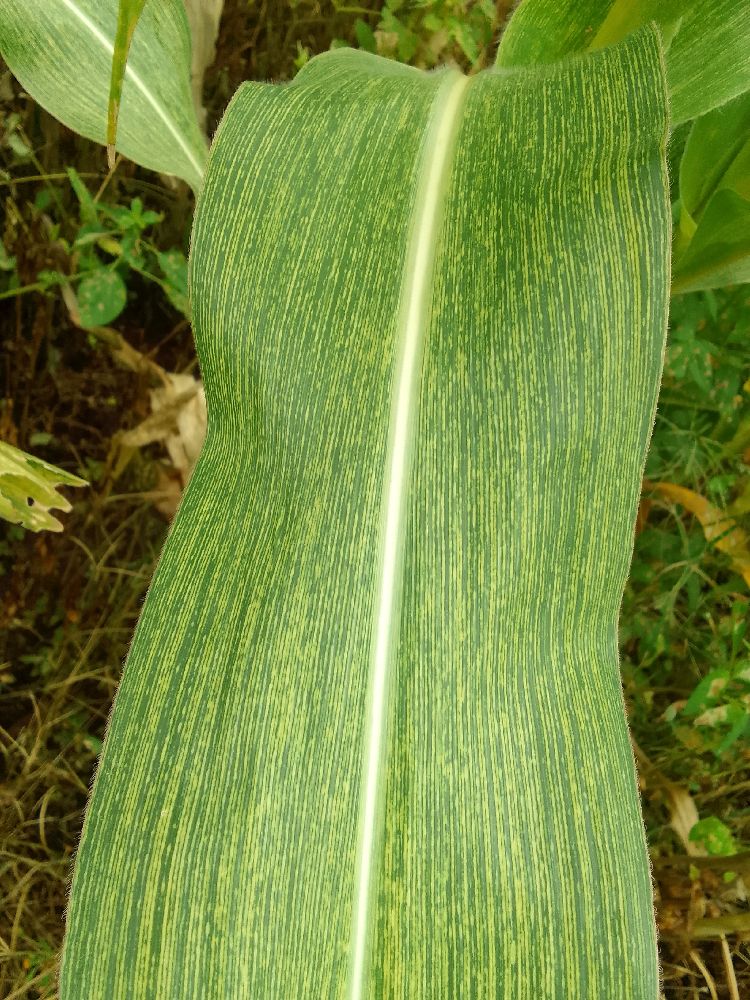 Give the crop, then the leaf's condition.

maize, maize streak virus
